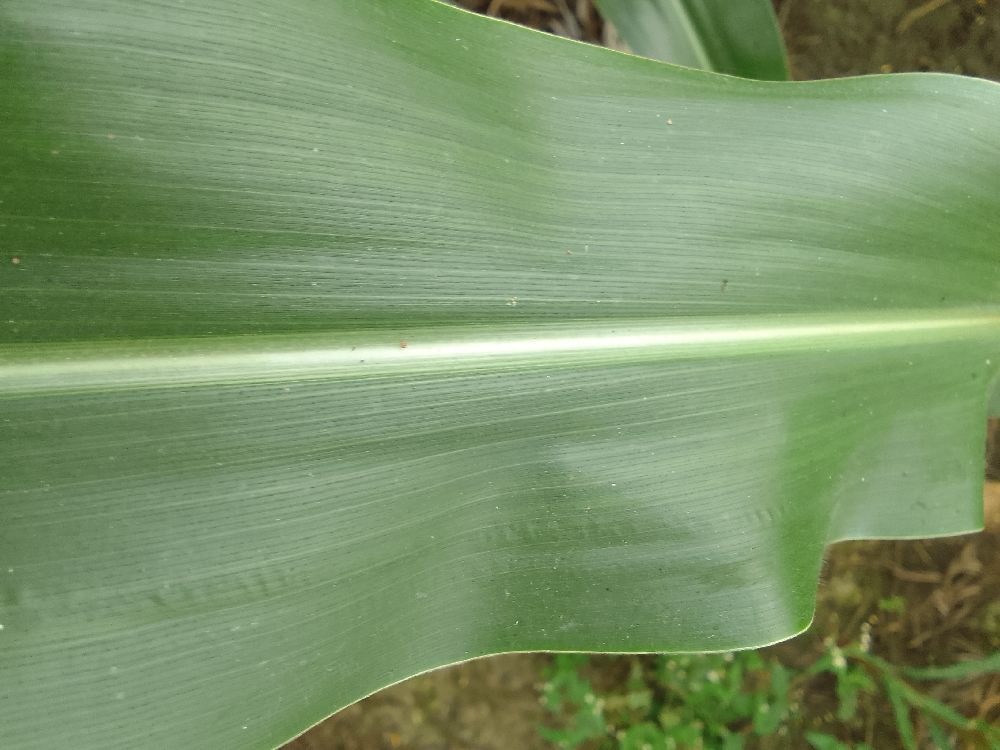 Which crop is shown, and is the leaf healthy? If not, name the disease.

maize, healthy
